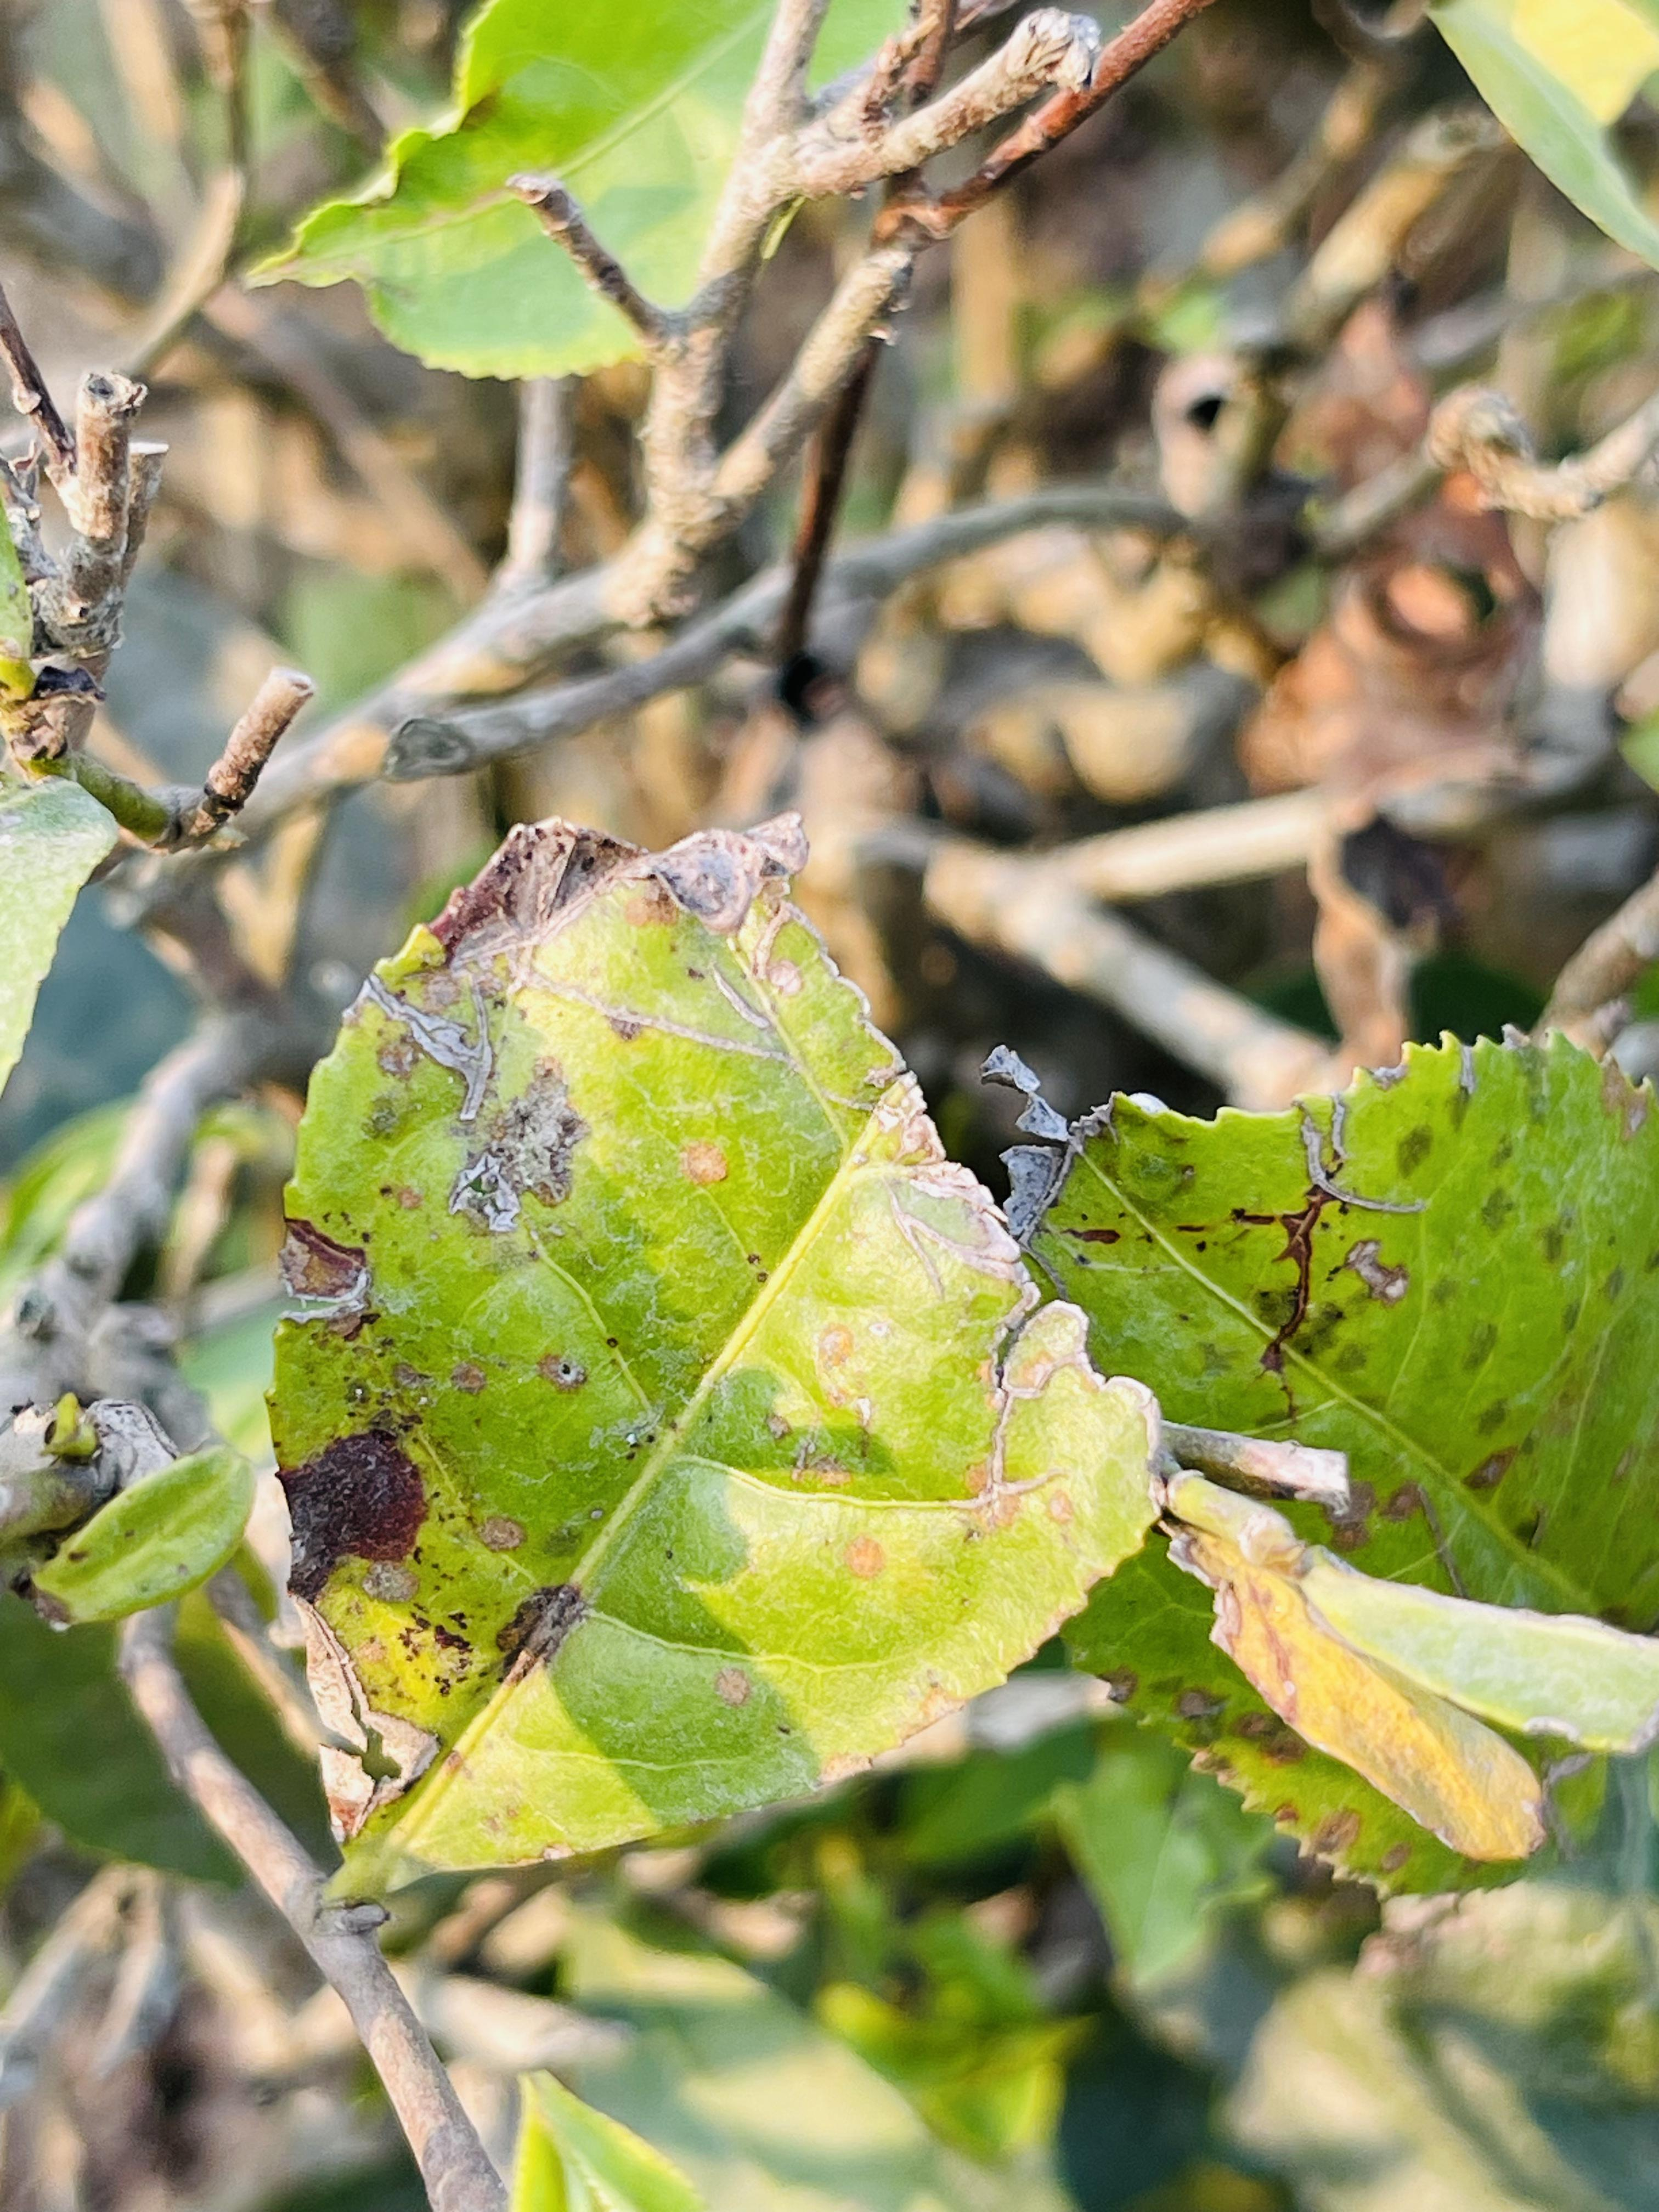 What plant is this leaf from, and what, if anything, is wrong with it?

tea, red rust
